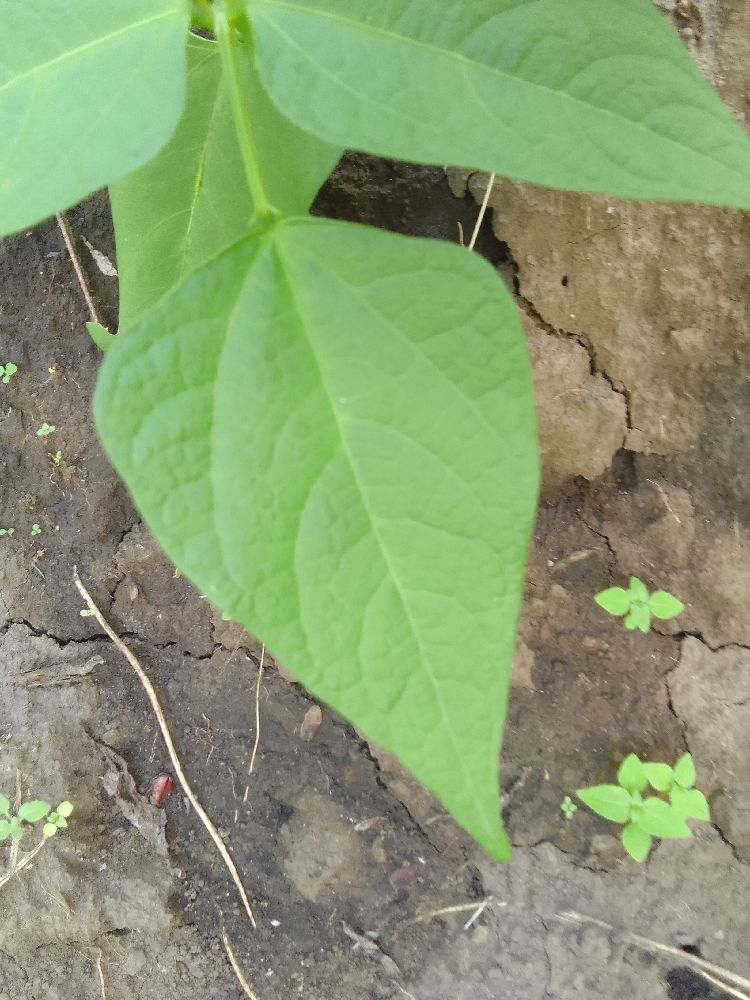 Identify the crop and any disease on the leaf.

common bean, healthy
